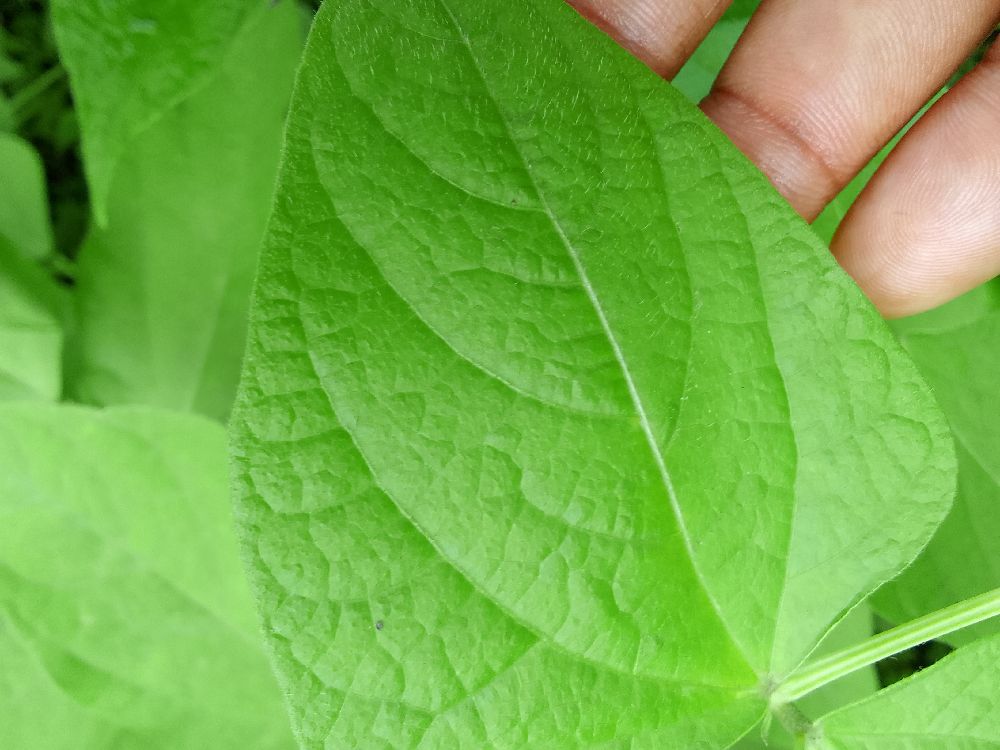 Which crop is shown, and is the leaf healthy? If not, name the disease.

common bean, healthy
